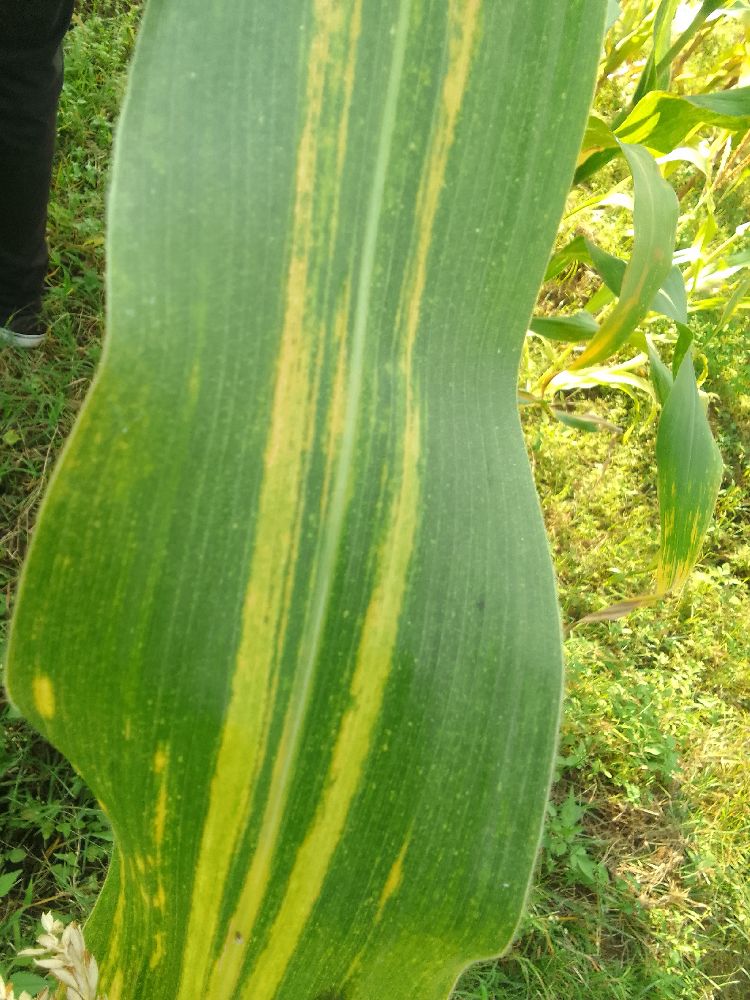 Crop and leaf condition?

maize, maize lethal necrosis
